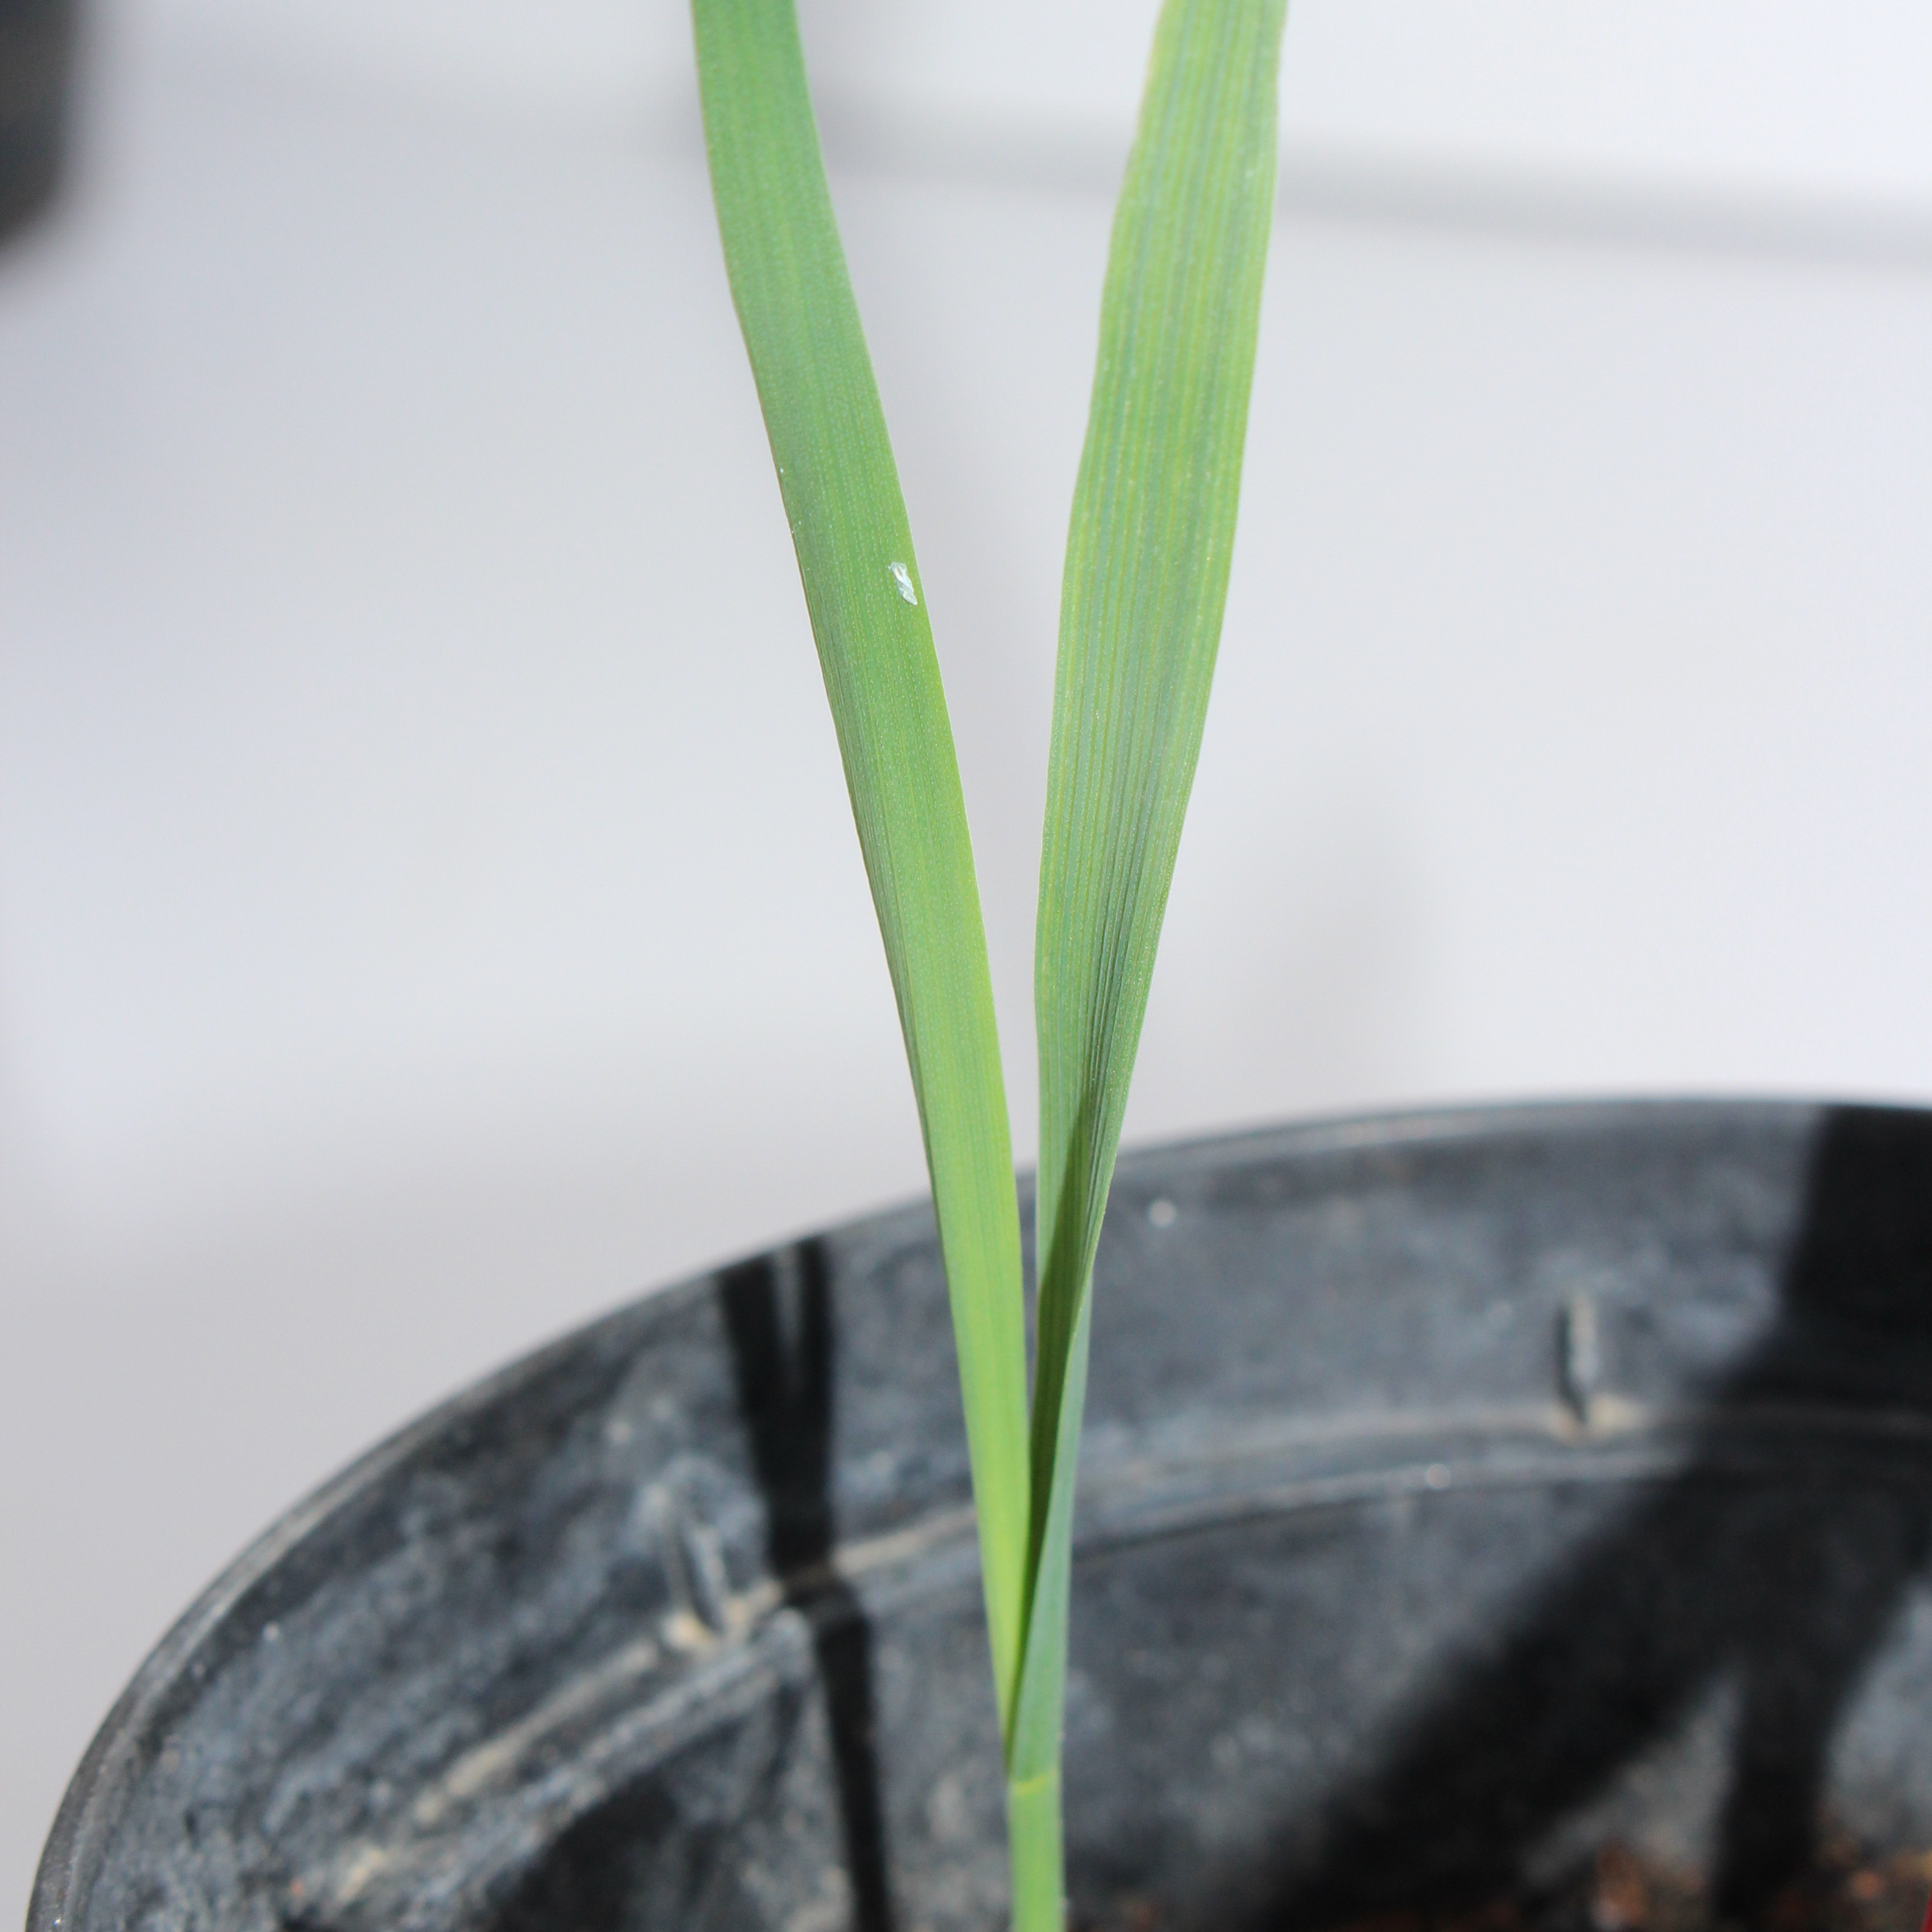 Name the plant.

Avena sterilis
